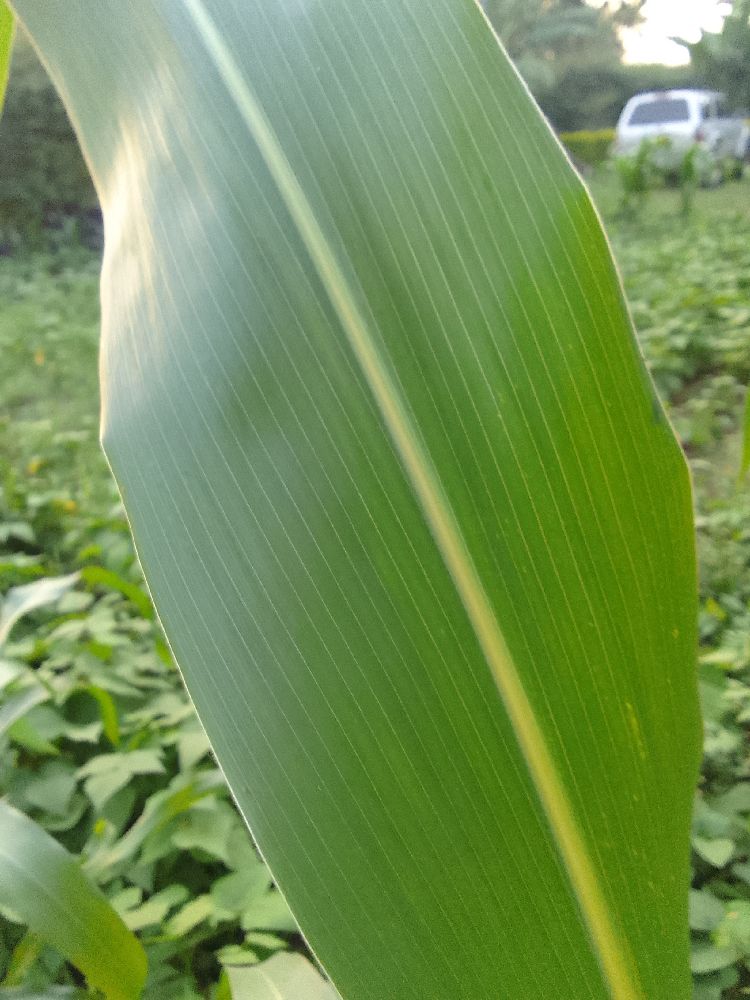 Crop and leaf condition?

maize, healthy
